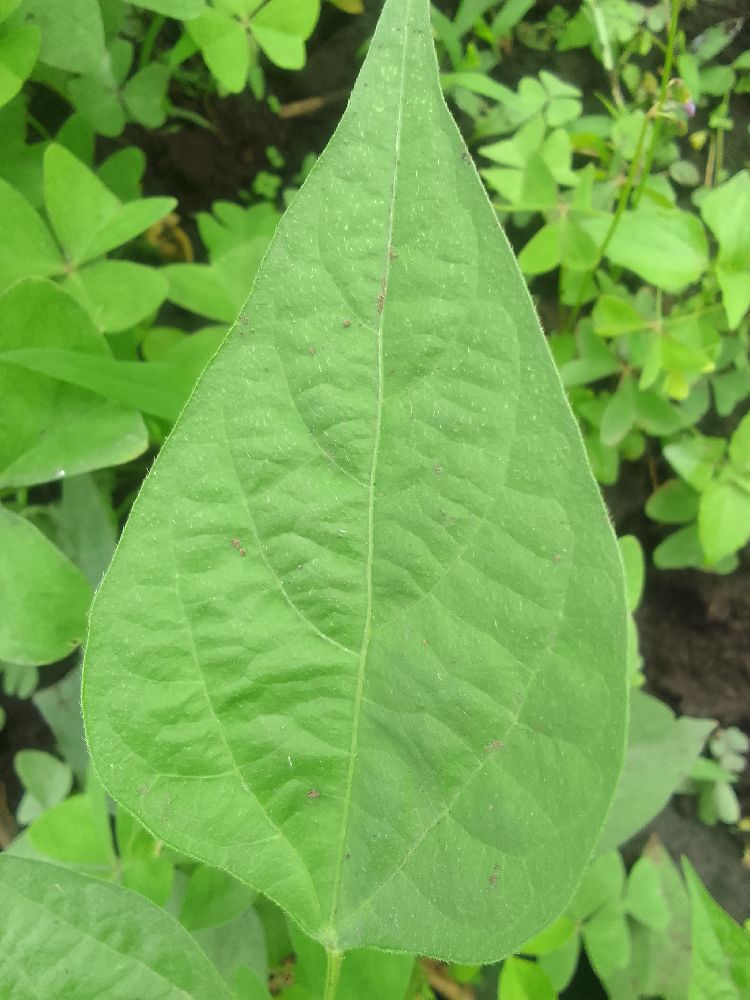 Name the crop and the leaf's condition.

common bean, healthy
